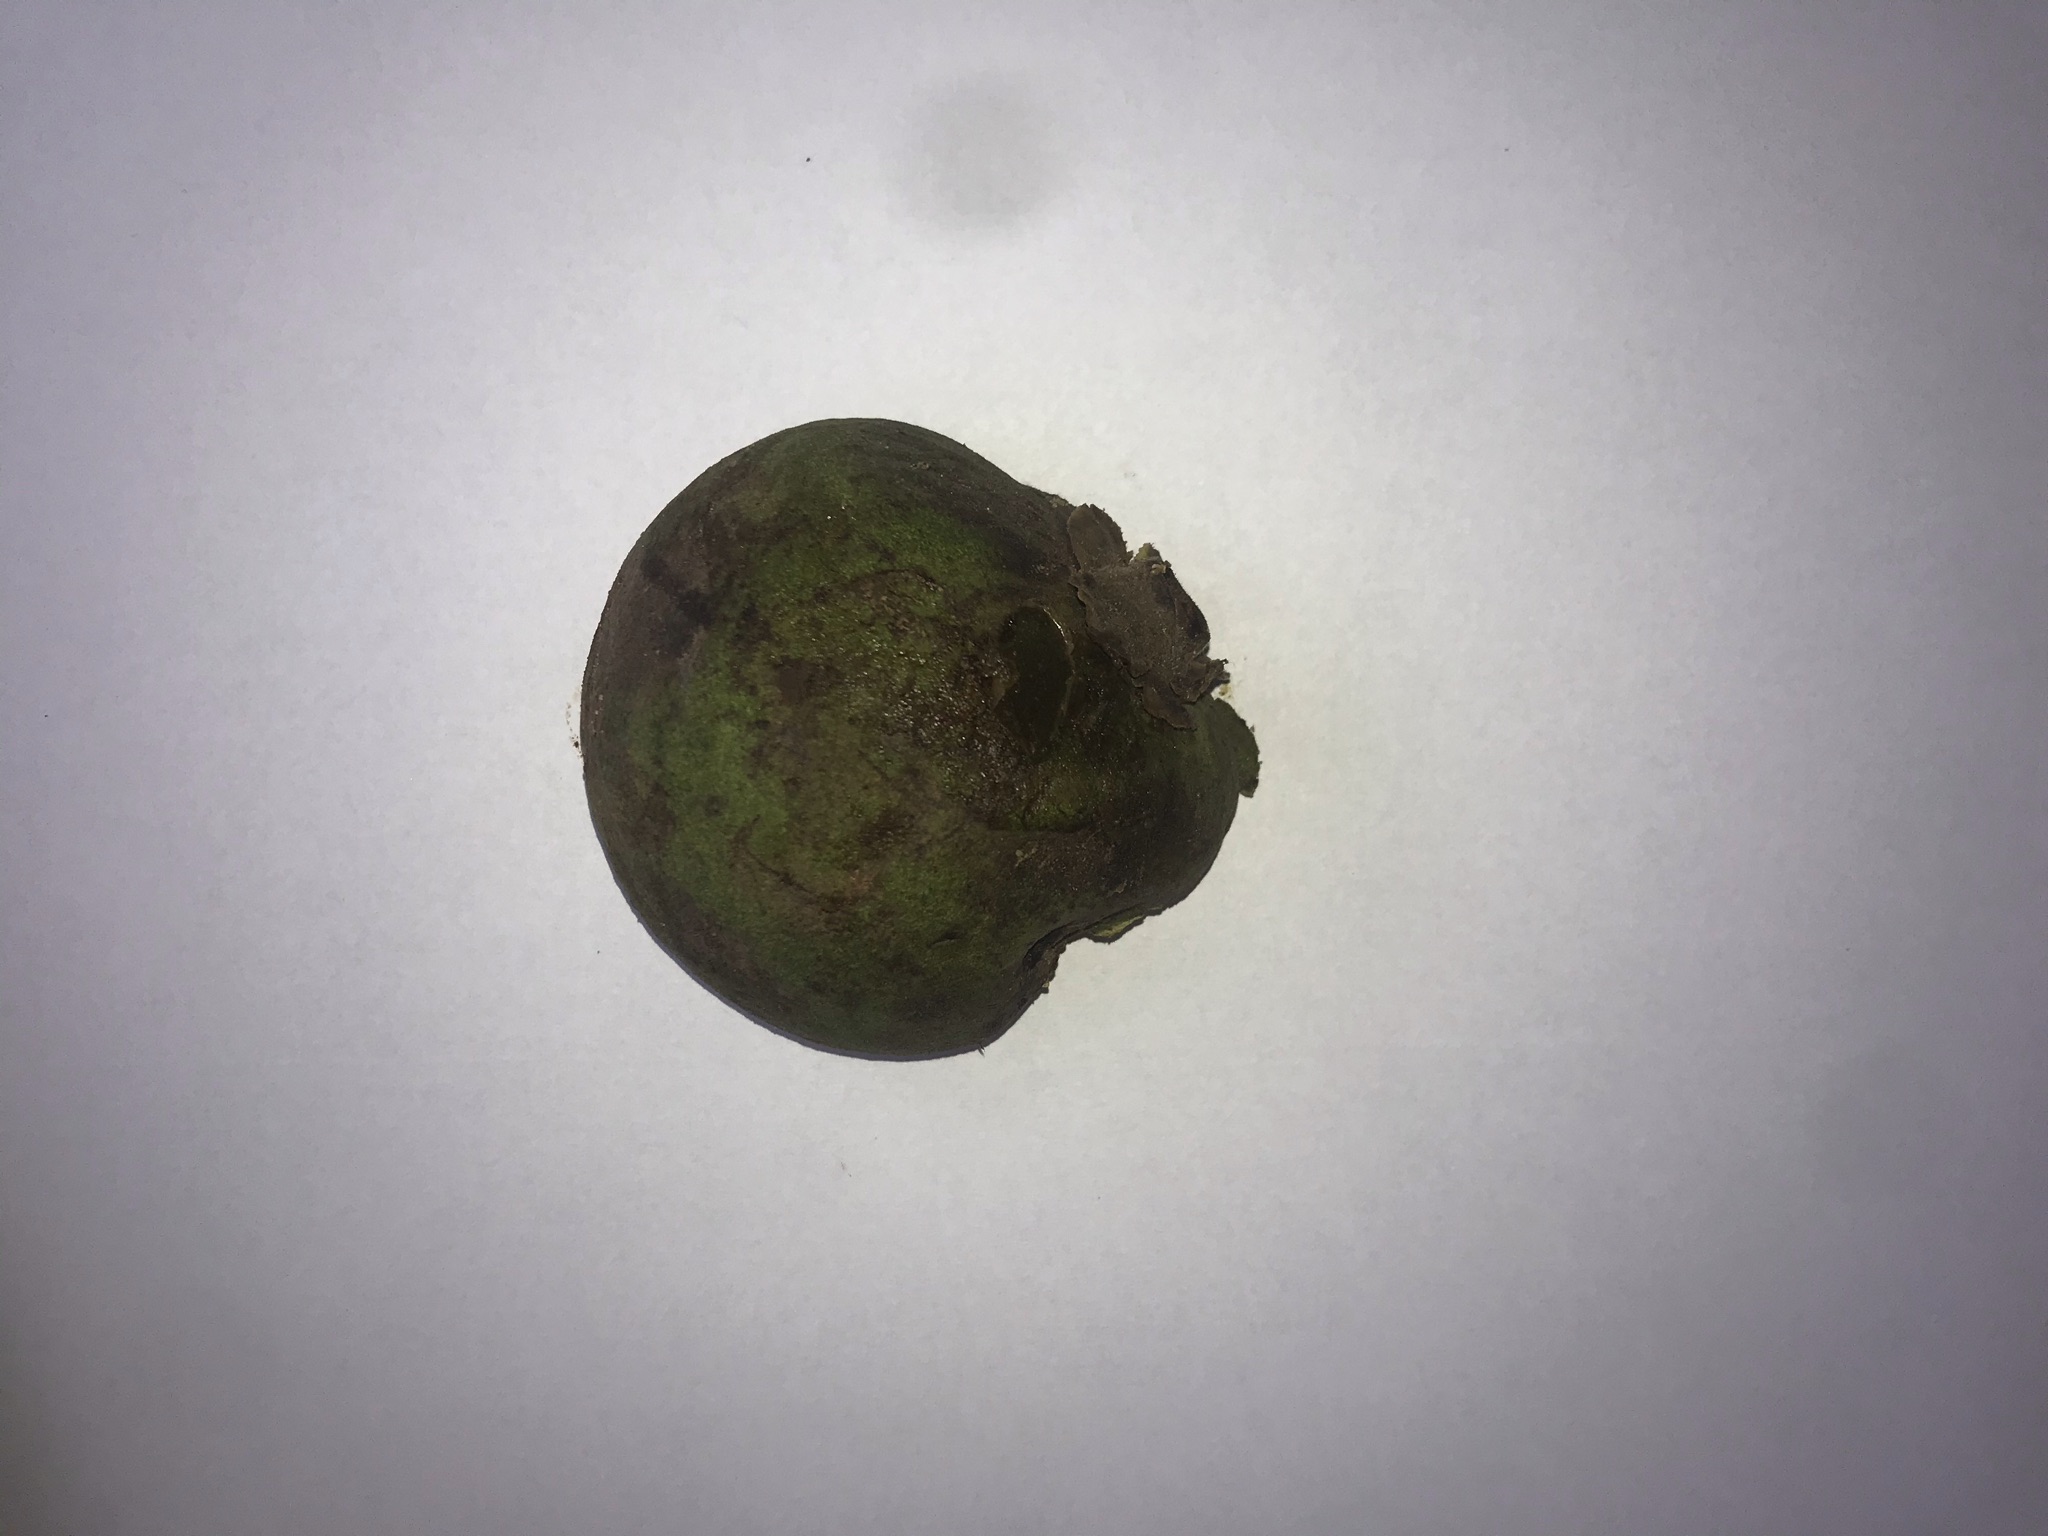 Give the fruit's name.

pequi
